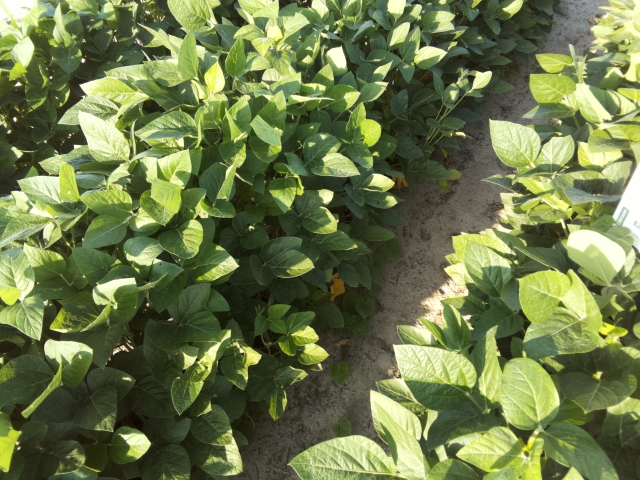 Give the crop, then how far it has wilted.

soybean, leaves with no wilting
